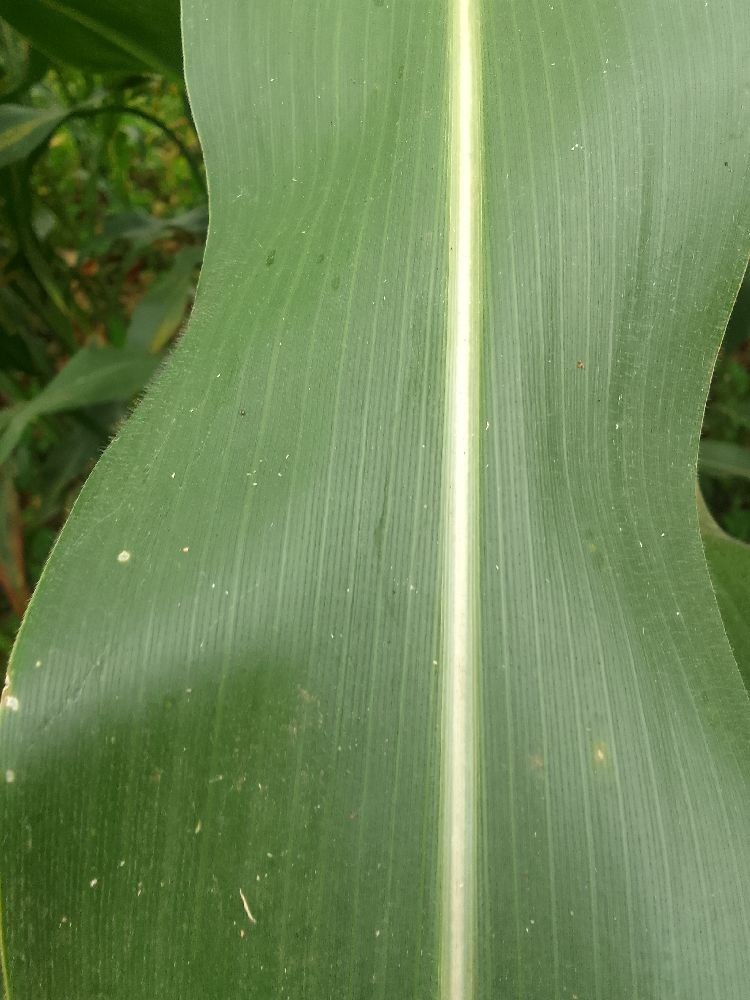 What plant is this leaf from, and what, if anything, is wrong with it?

maize, healthy
